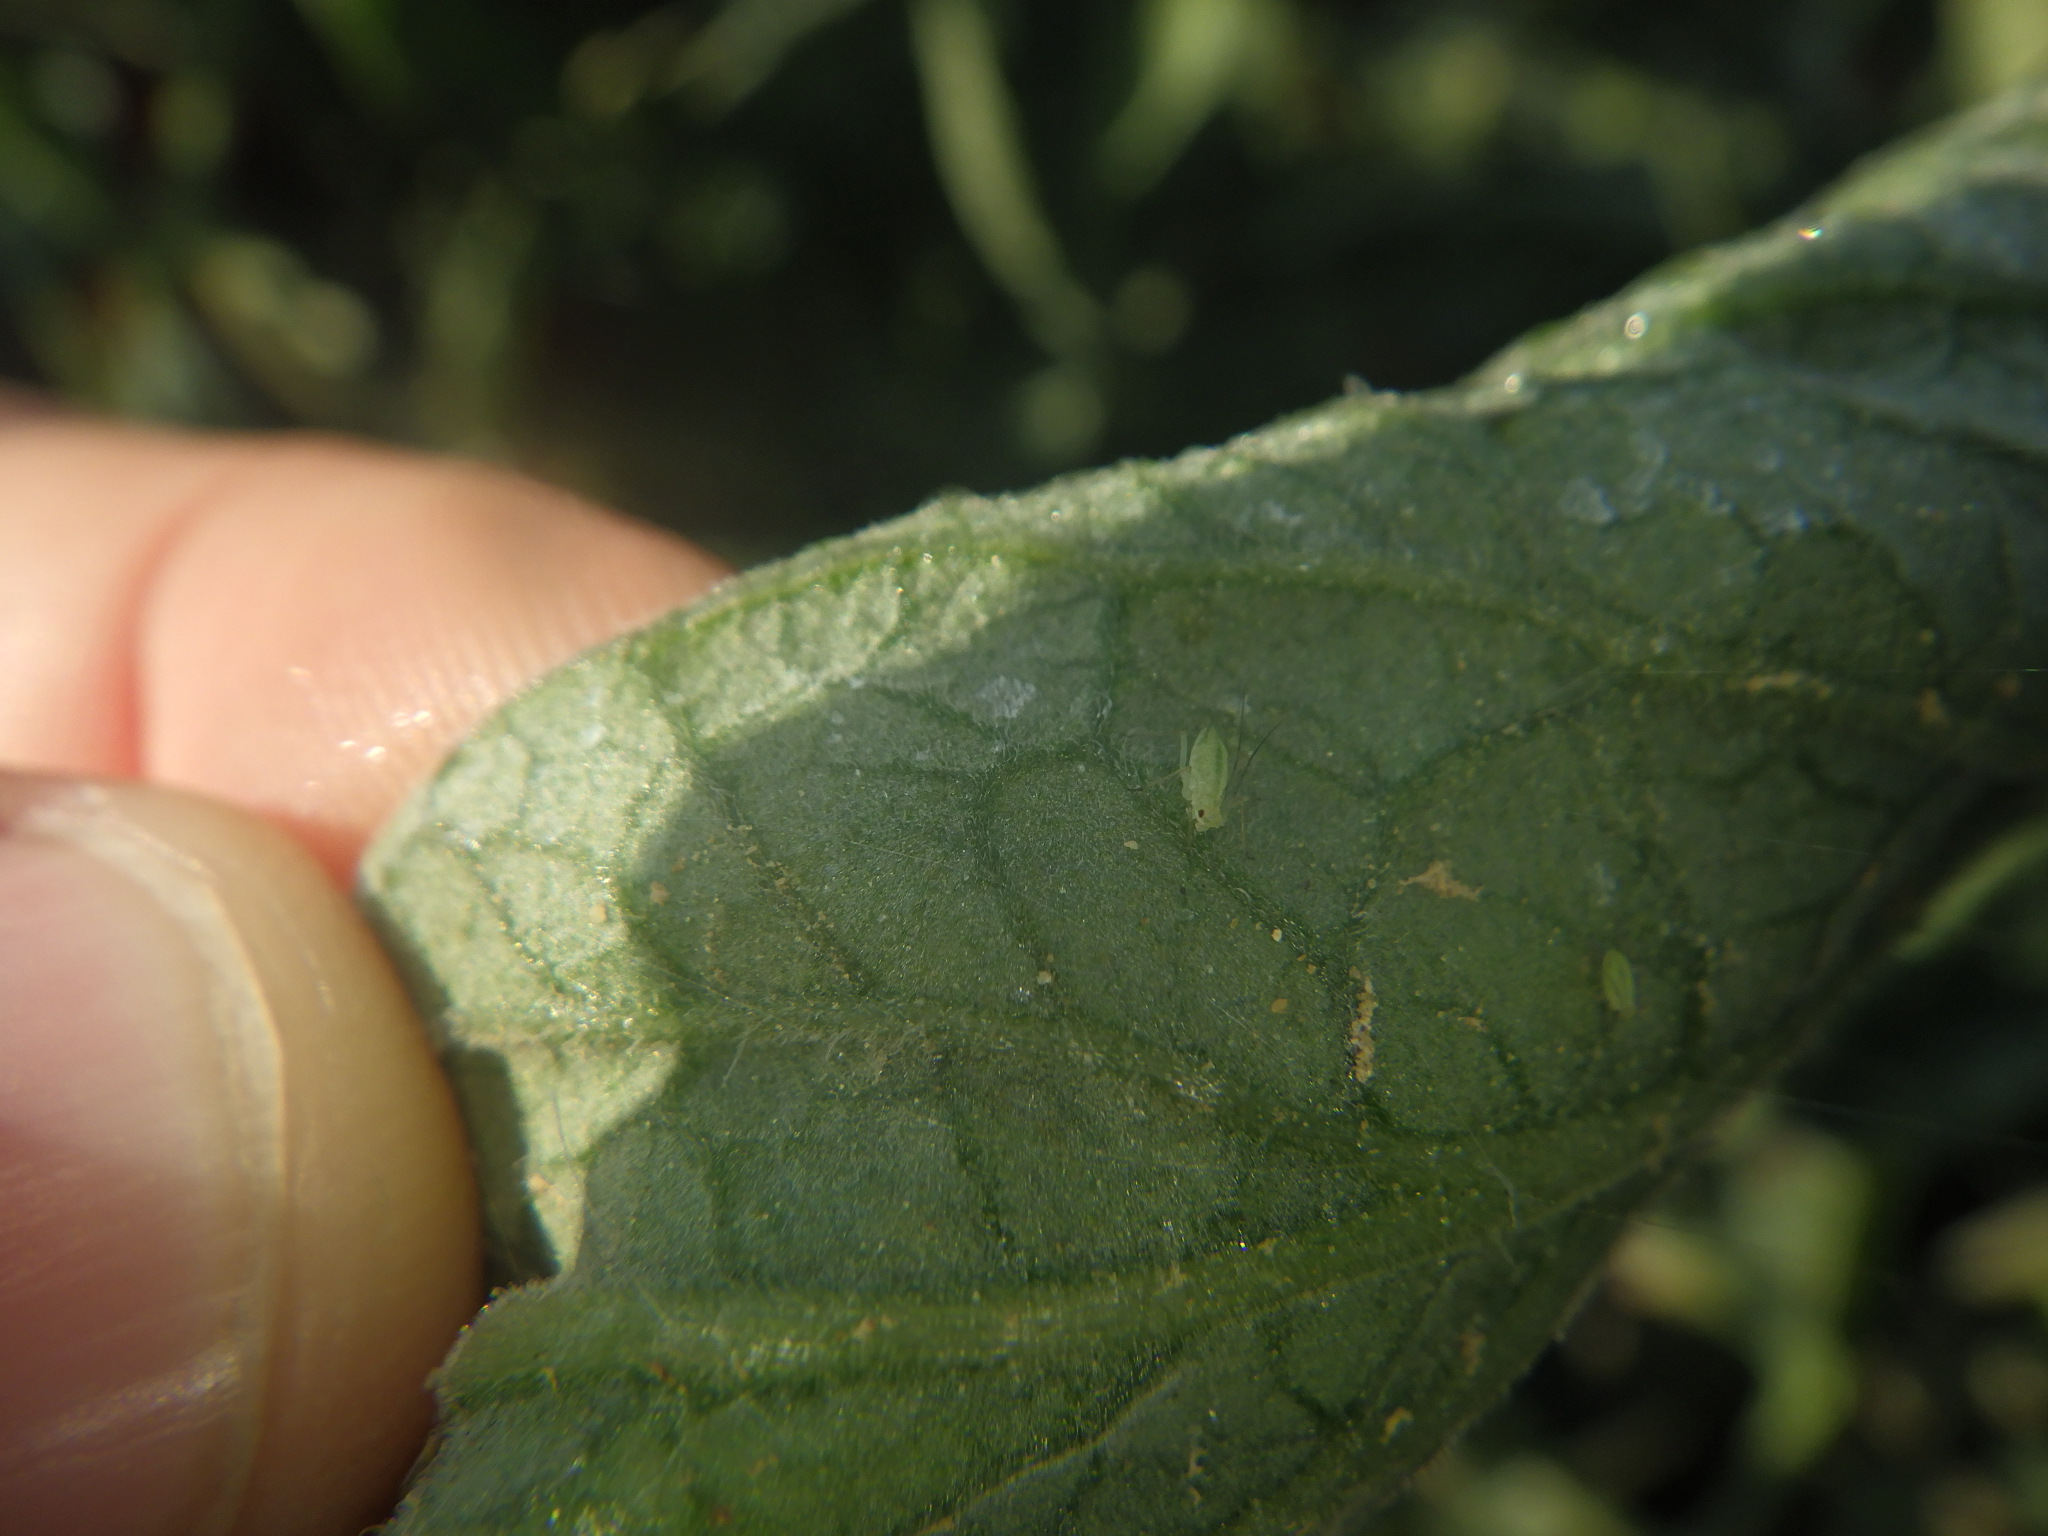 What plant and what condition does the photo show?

tomato, aphids
